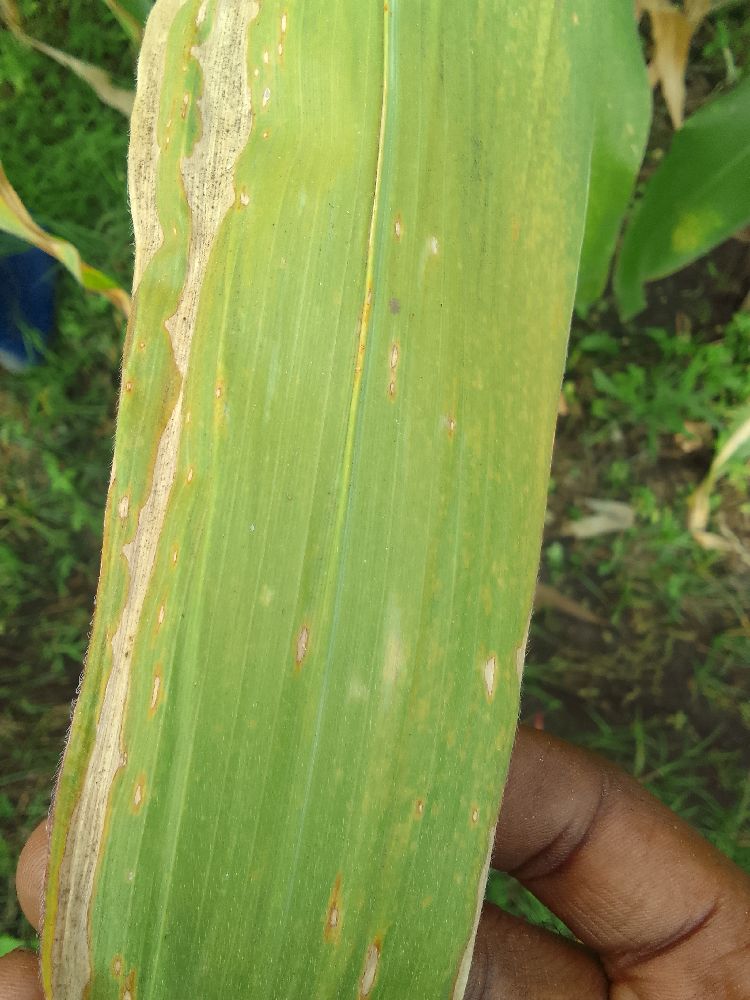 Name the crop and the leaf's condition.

maize, maize lethal necrosis
